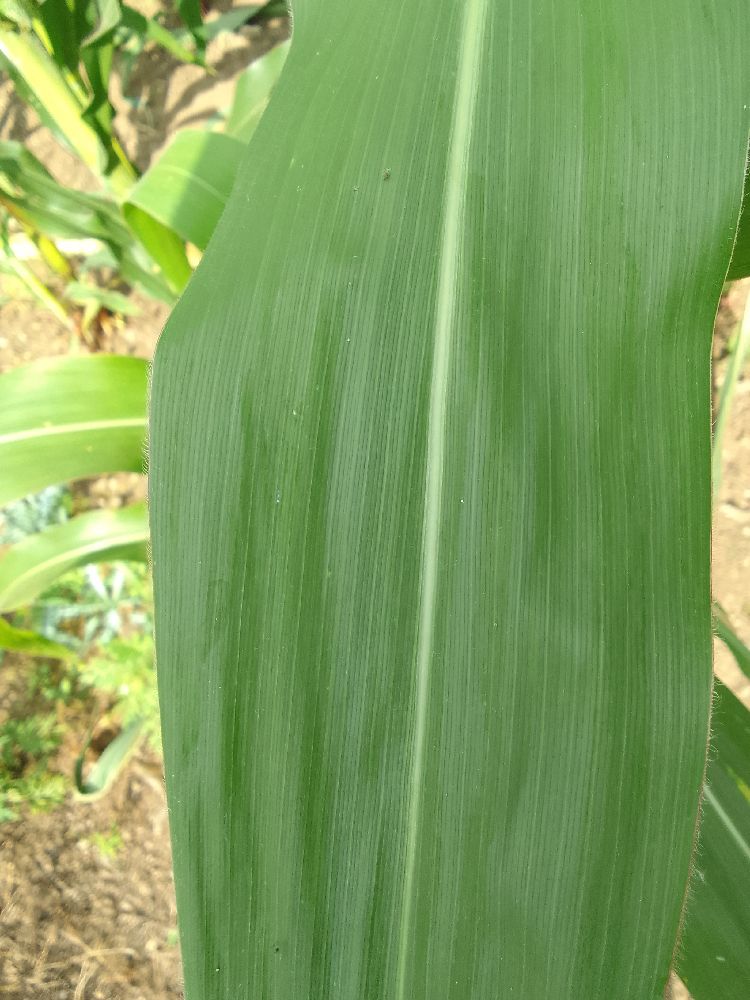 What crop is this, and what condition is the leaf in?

maize, healthy
